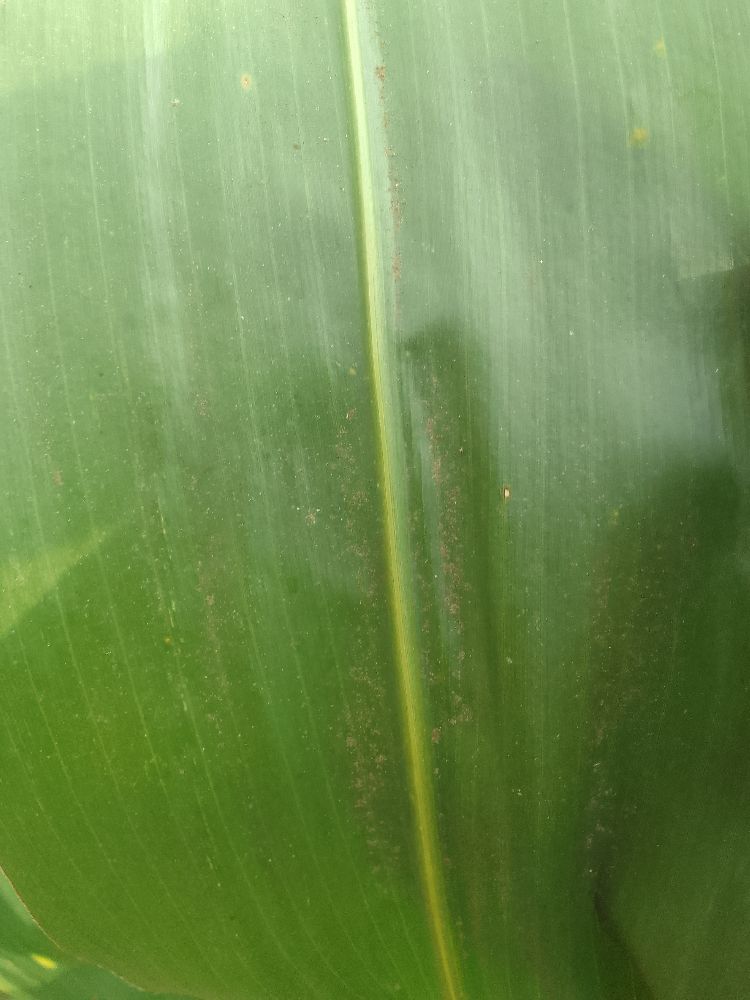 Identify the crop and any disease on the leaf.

maize, healthy
